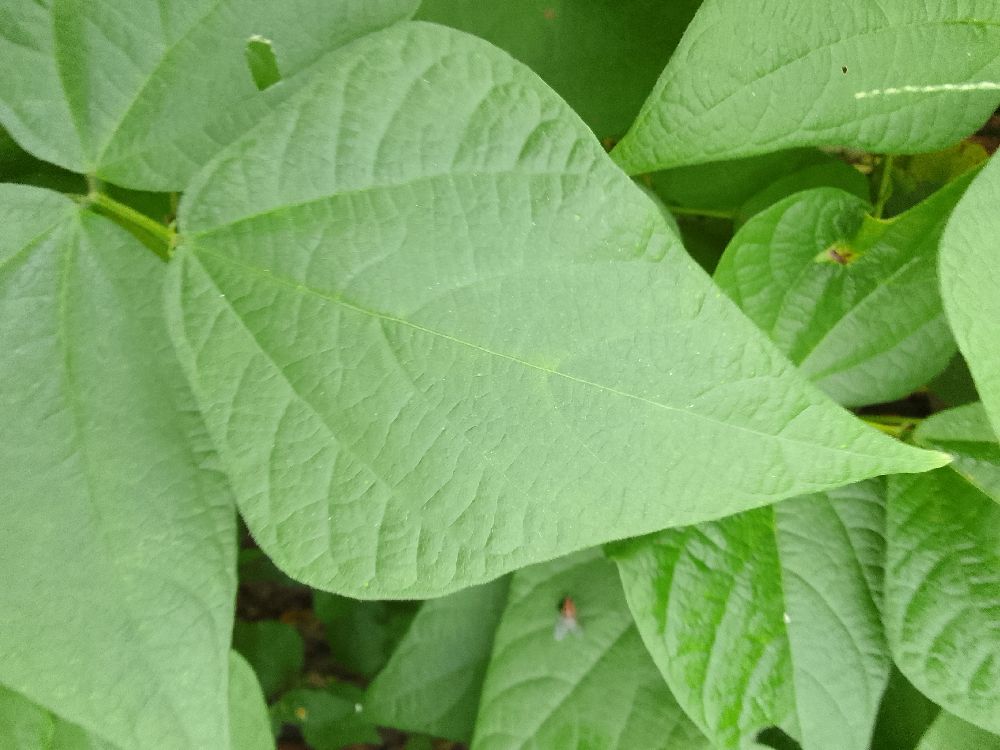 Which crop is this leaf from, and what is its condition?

common bean, healthy
